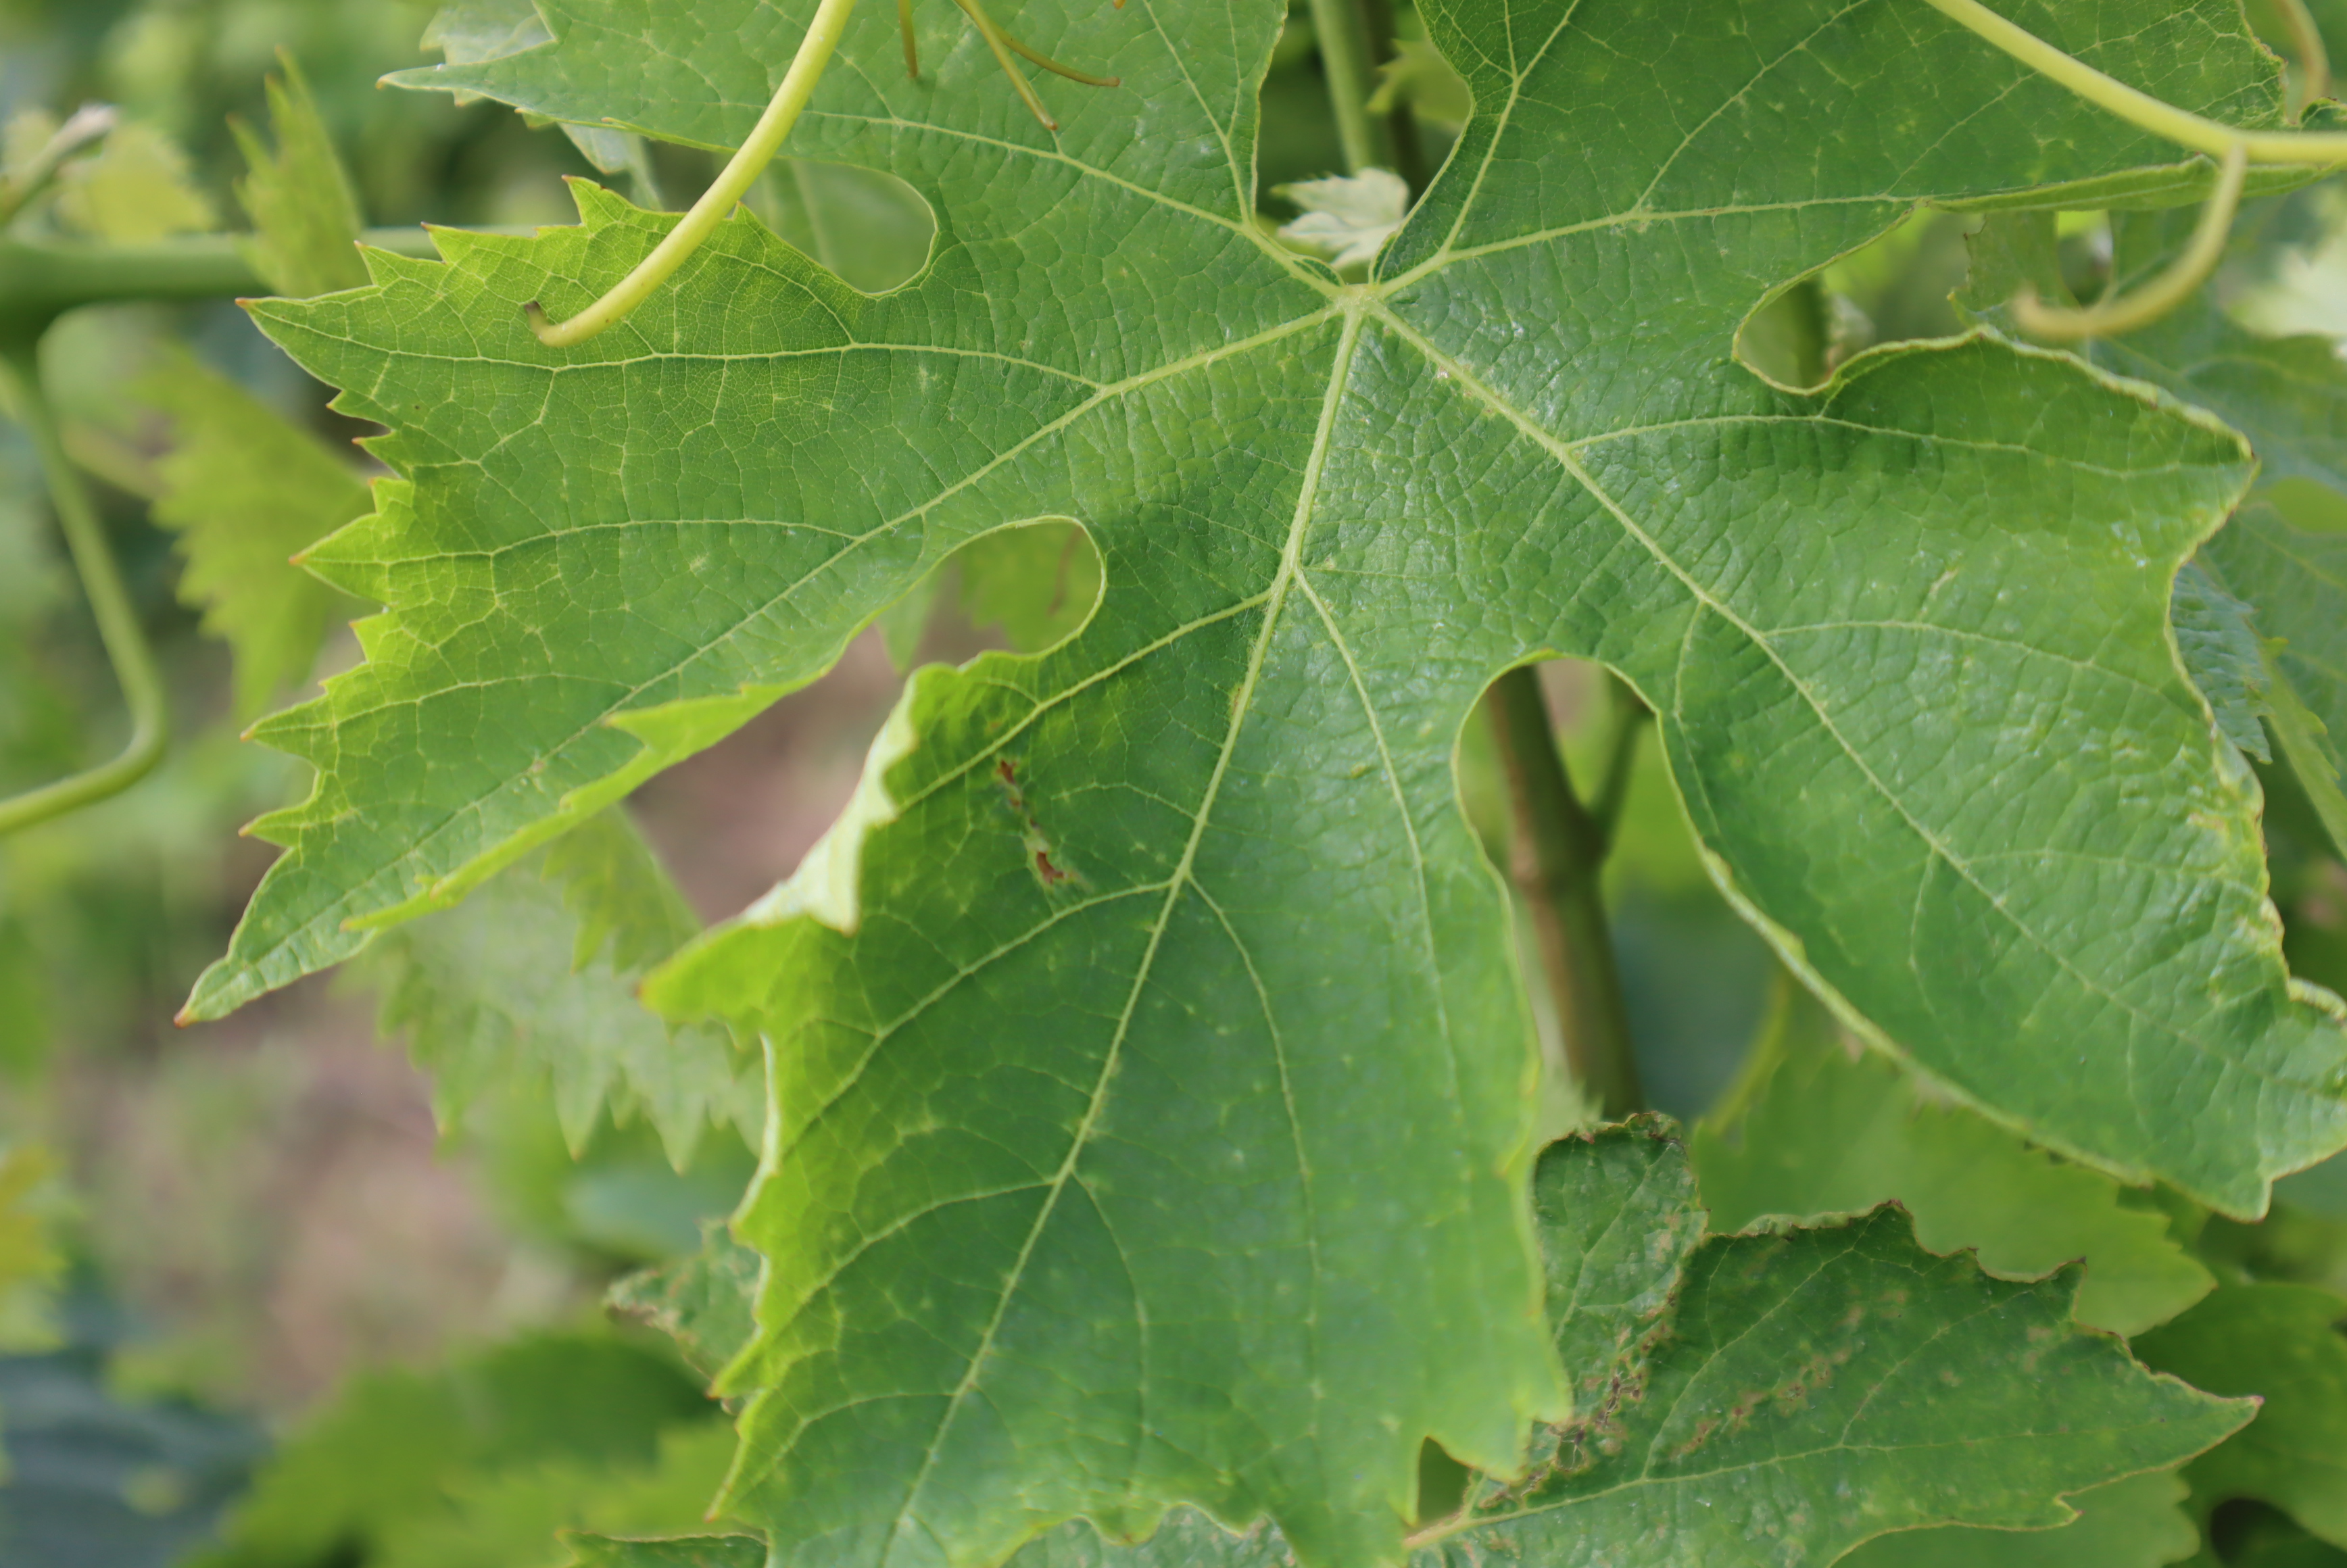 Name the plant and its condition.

grapevine, mites, phytophagous
